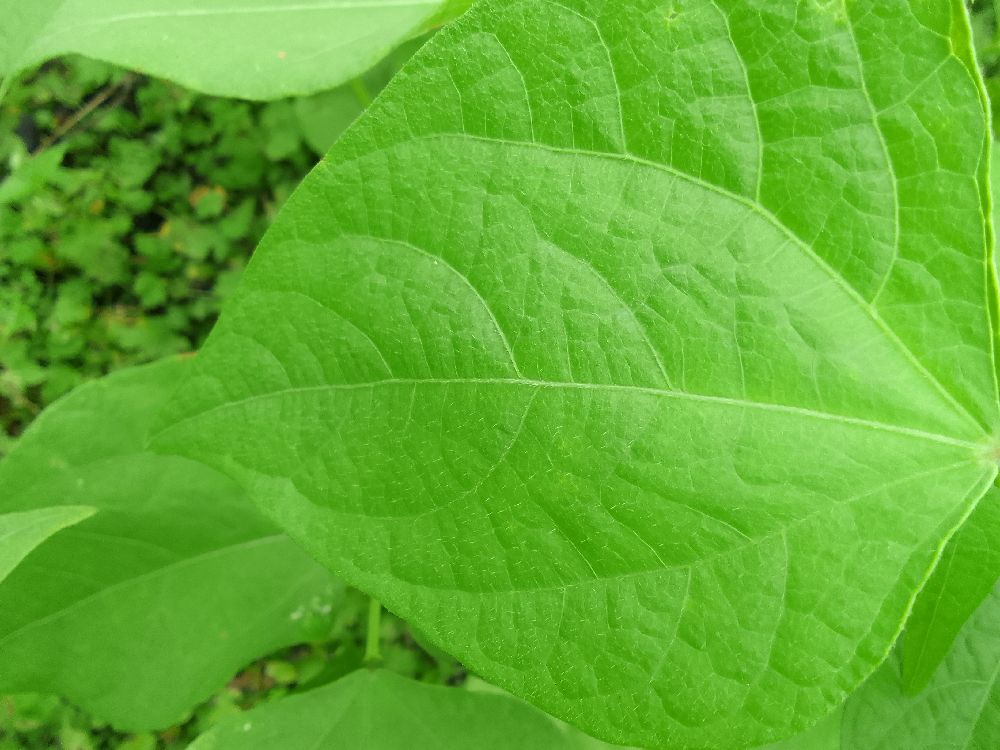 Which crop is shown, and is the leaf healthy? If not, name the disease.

common bean, healthy
